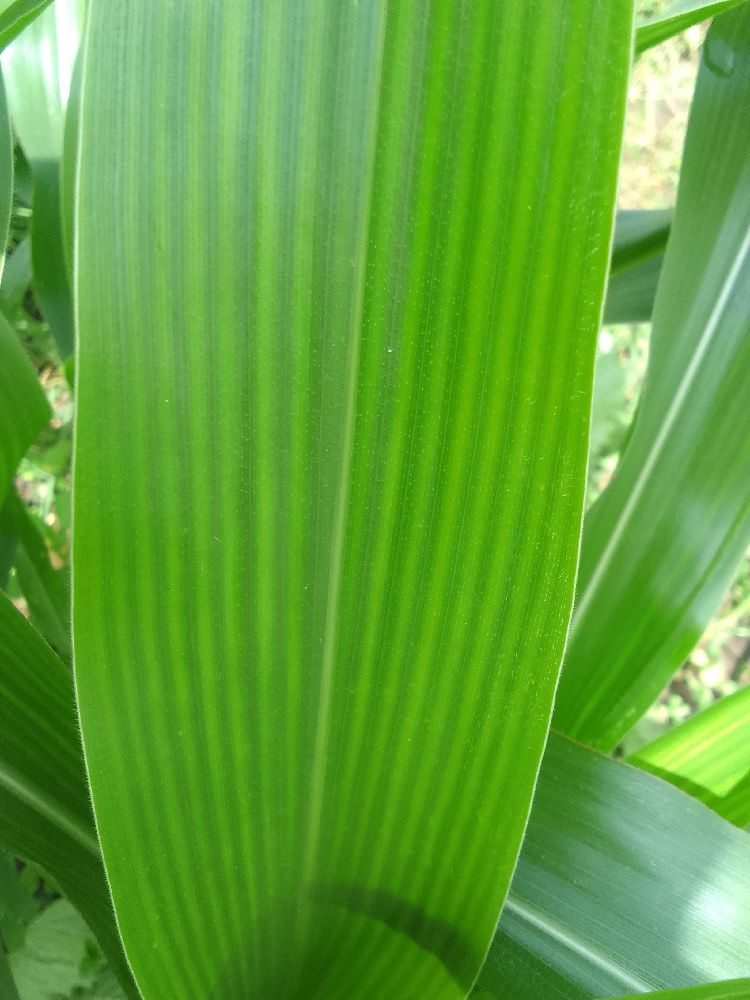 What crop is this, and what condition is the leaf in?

maize, maize streak virus
